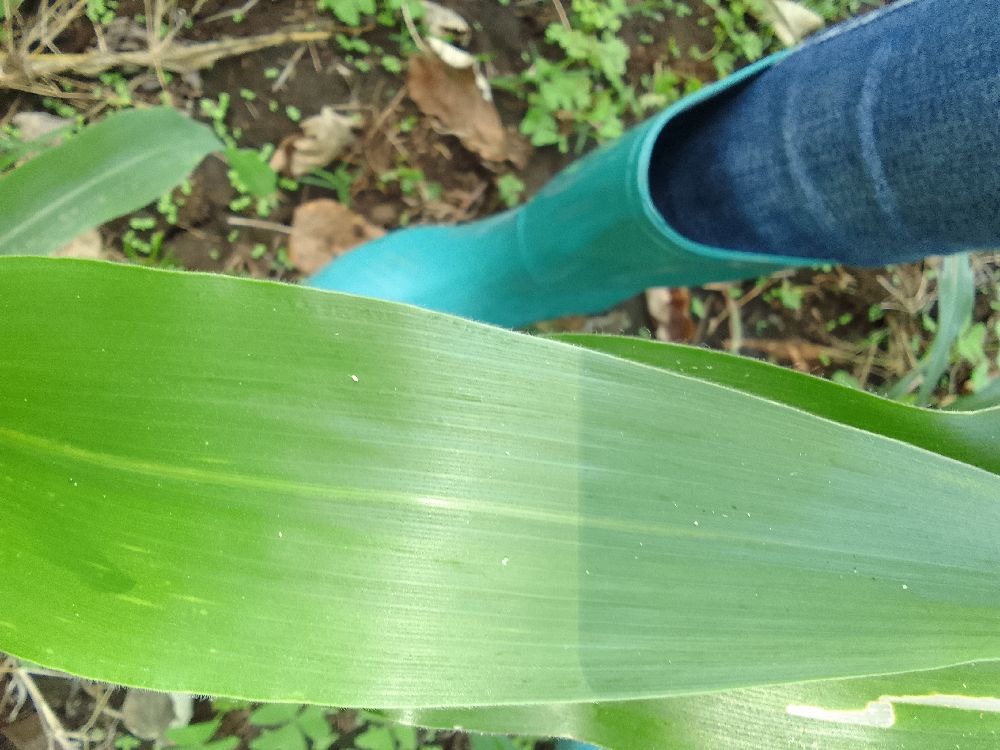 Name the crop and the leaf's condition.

maize, healthy
